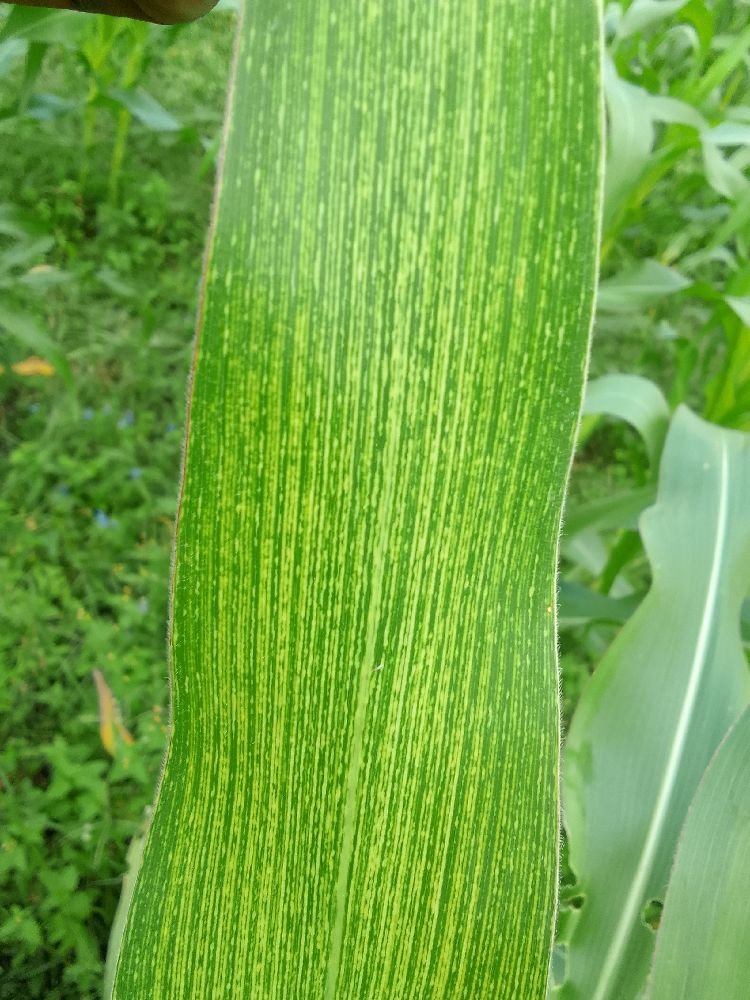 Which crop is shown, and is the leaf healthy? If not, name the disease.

maize, maize streak virus
